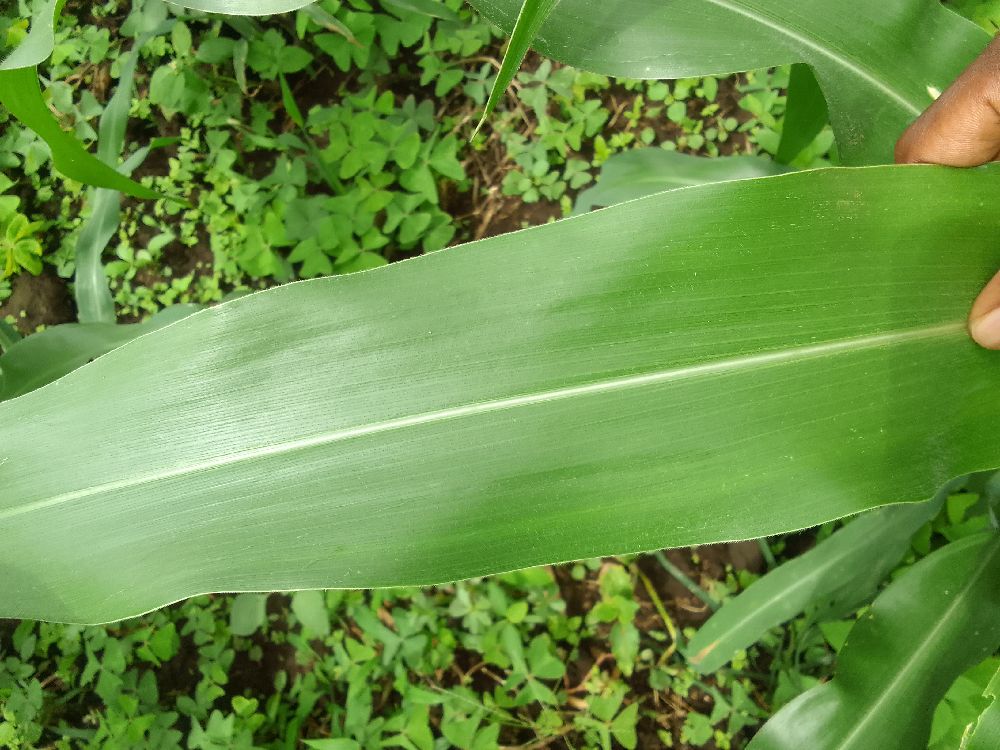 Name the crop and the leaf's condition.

maize, healthy
